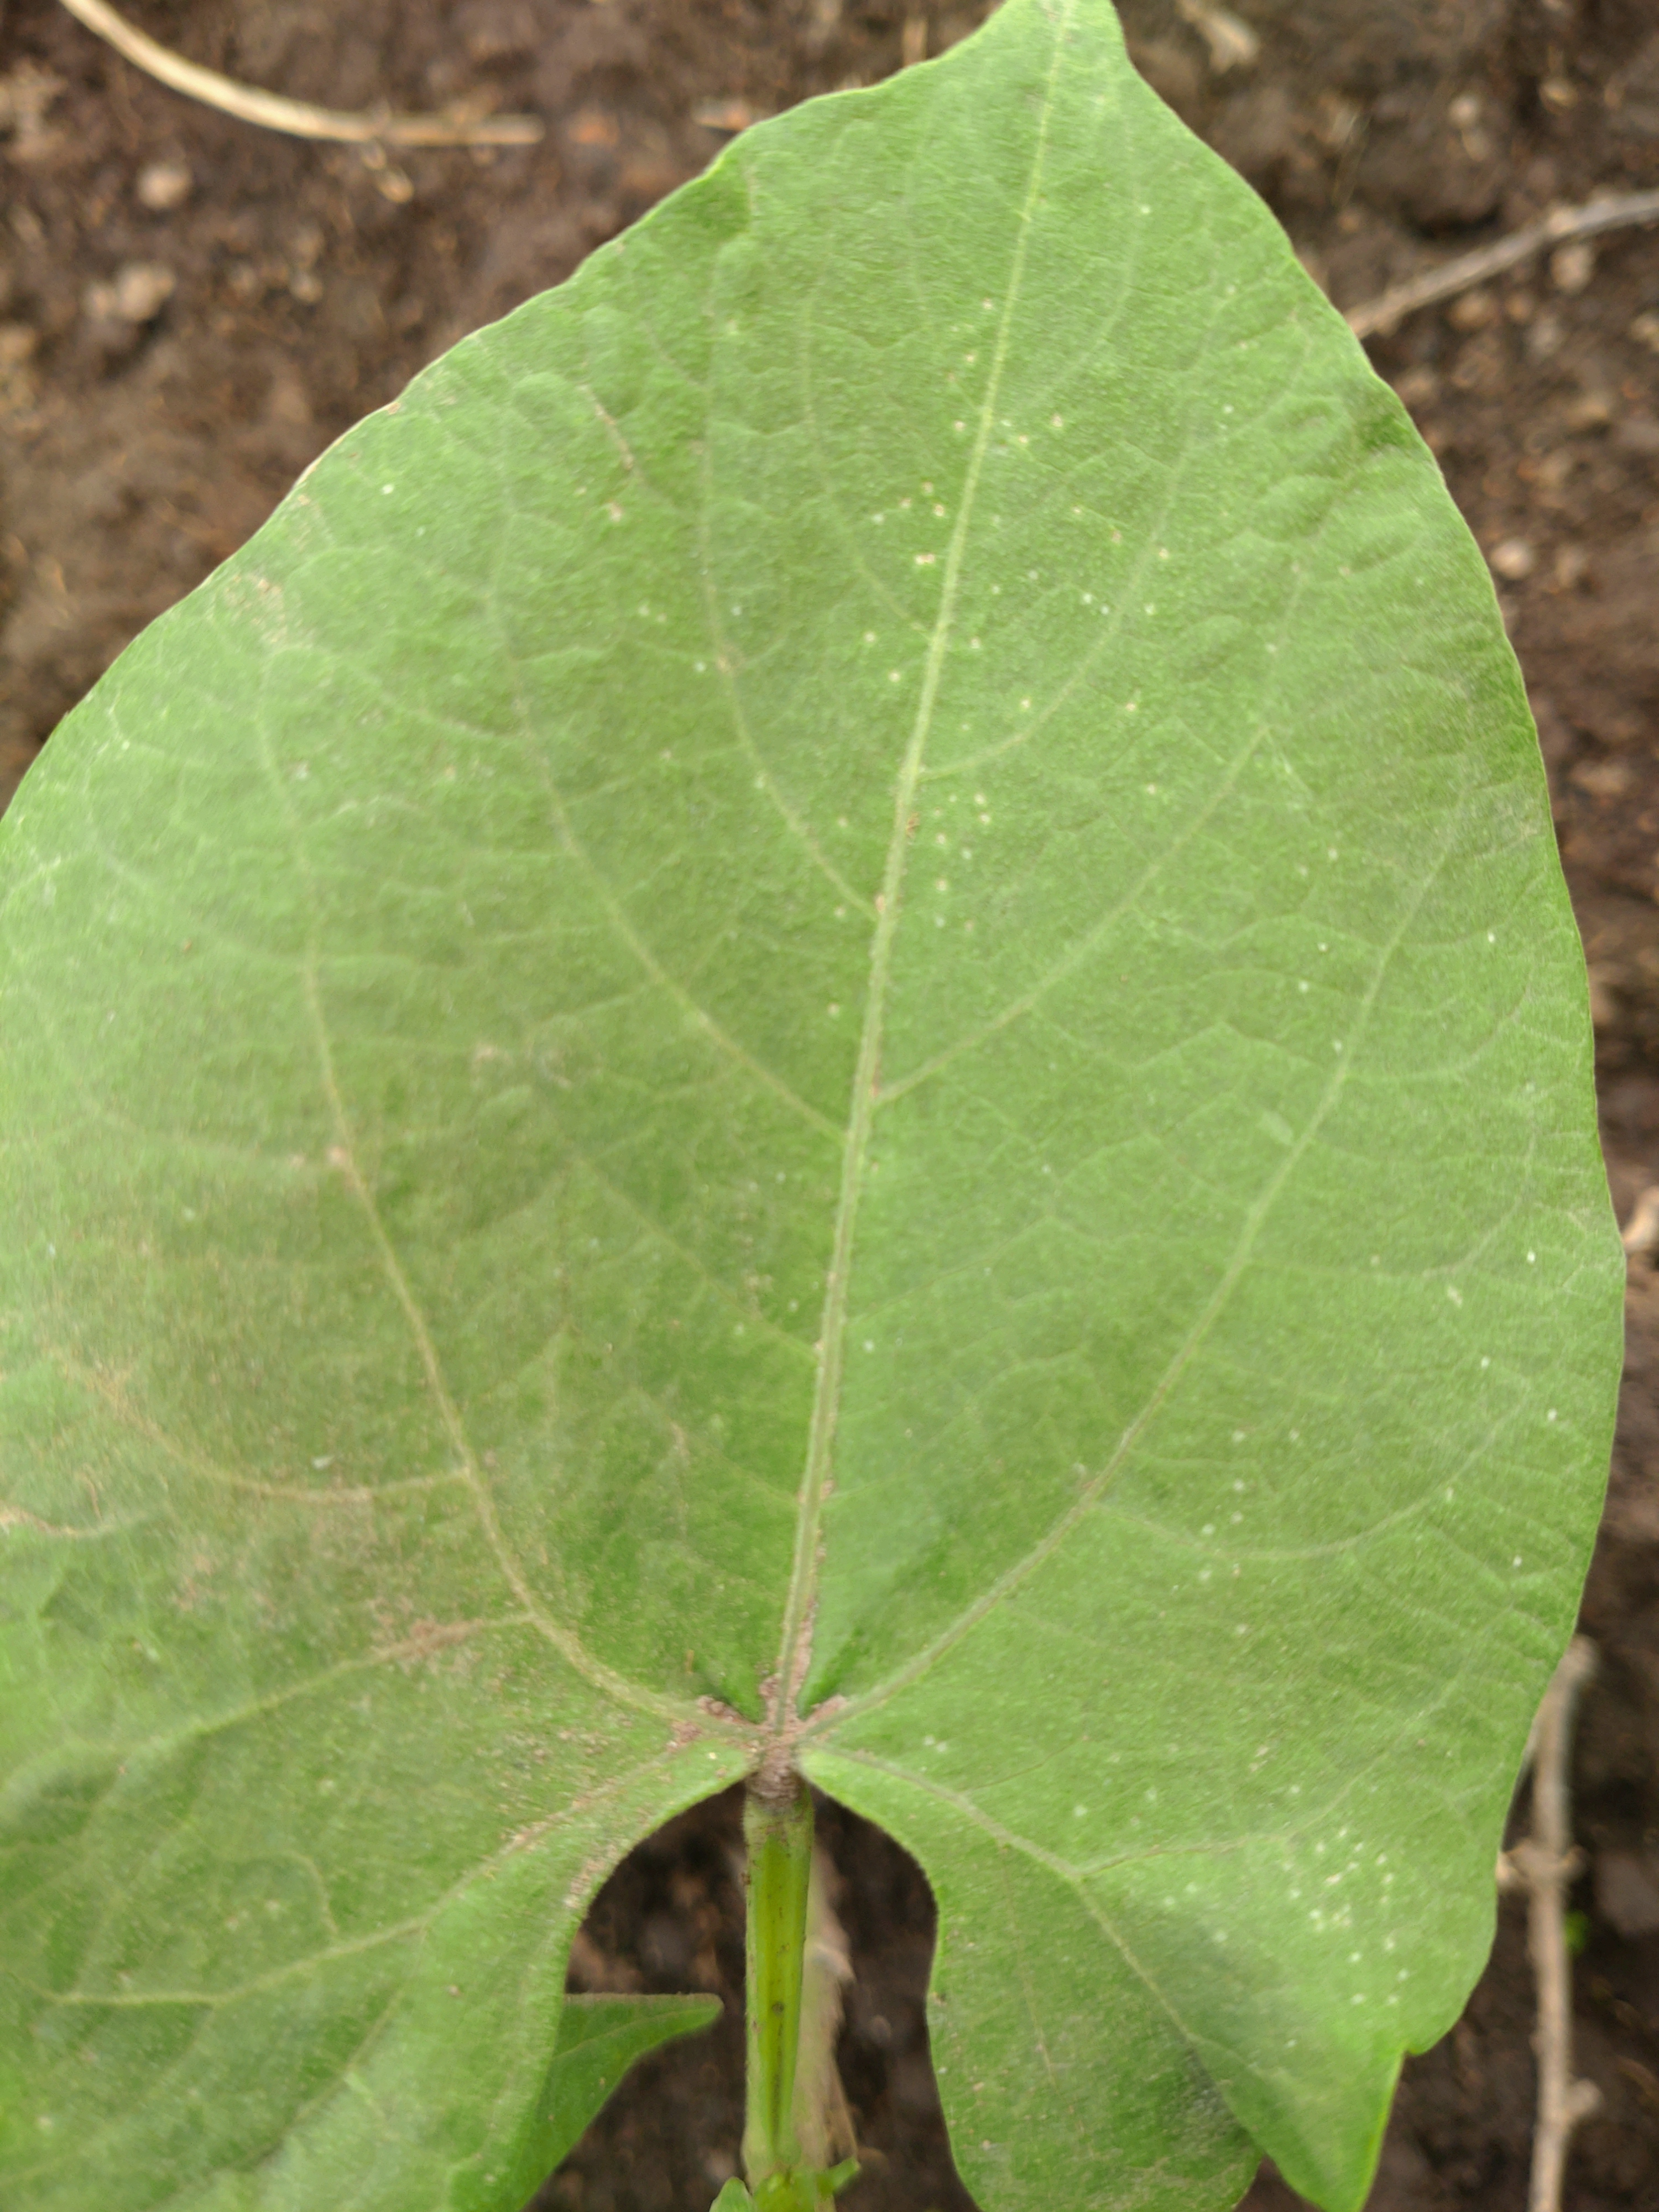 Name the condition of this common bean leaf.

healthy
